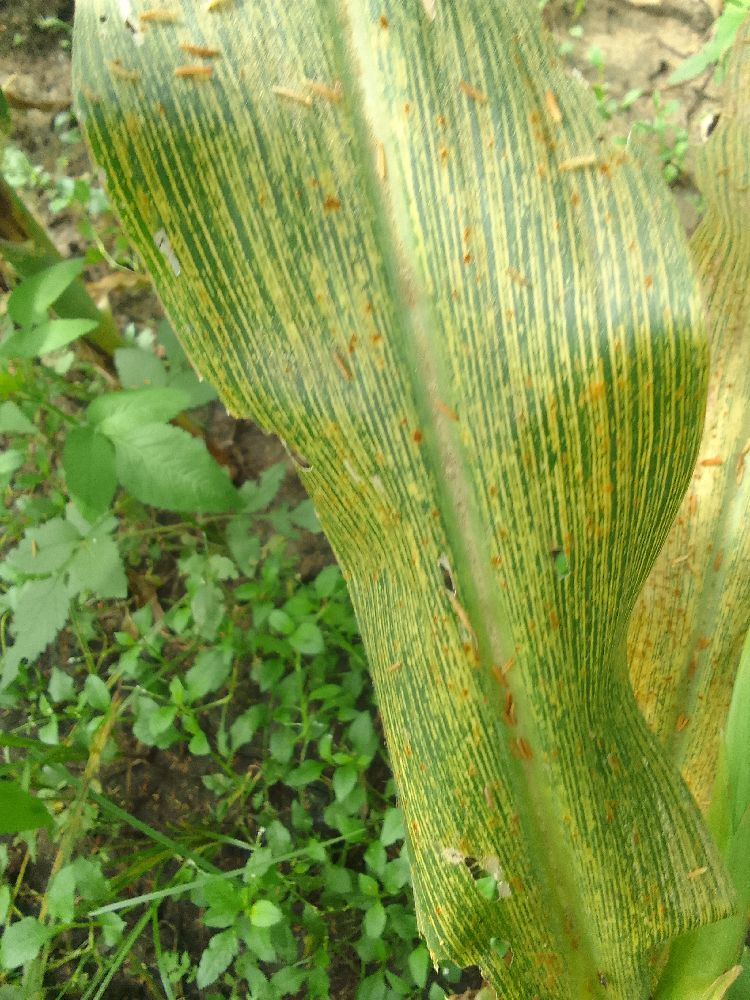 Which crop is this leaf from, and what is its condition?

maize, maize streak virus
